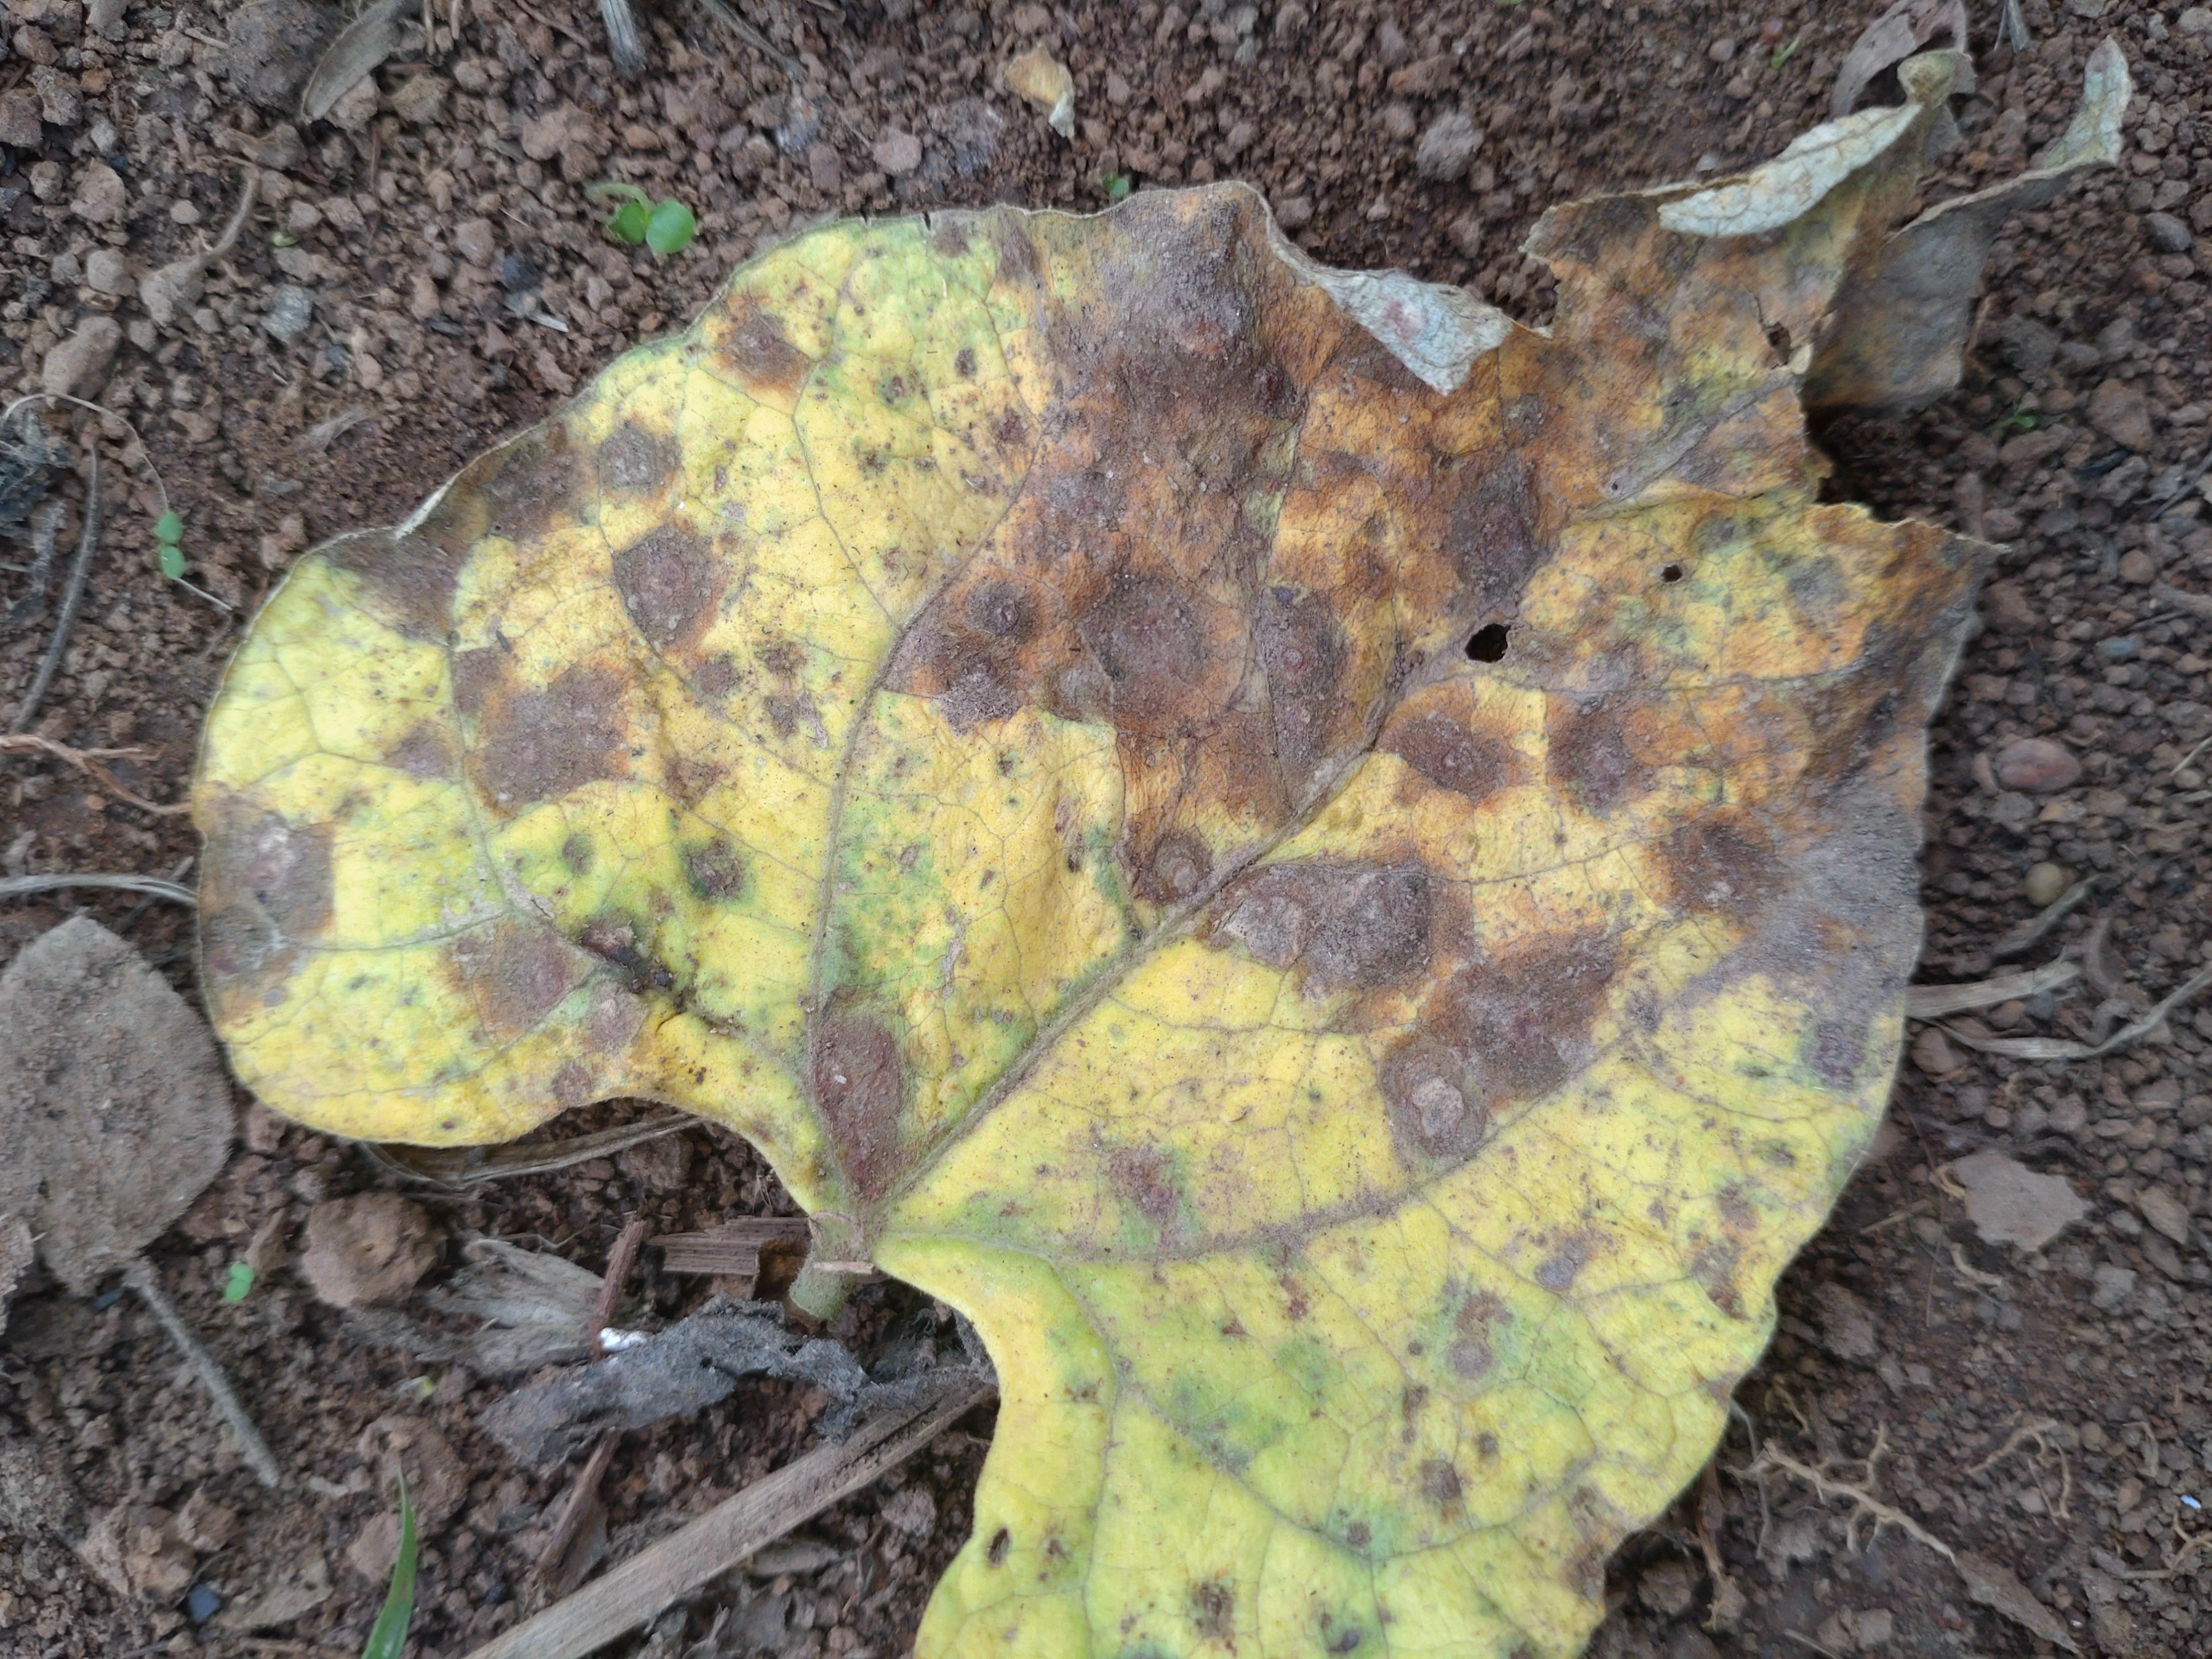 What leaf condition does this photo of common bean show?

rust
